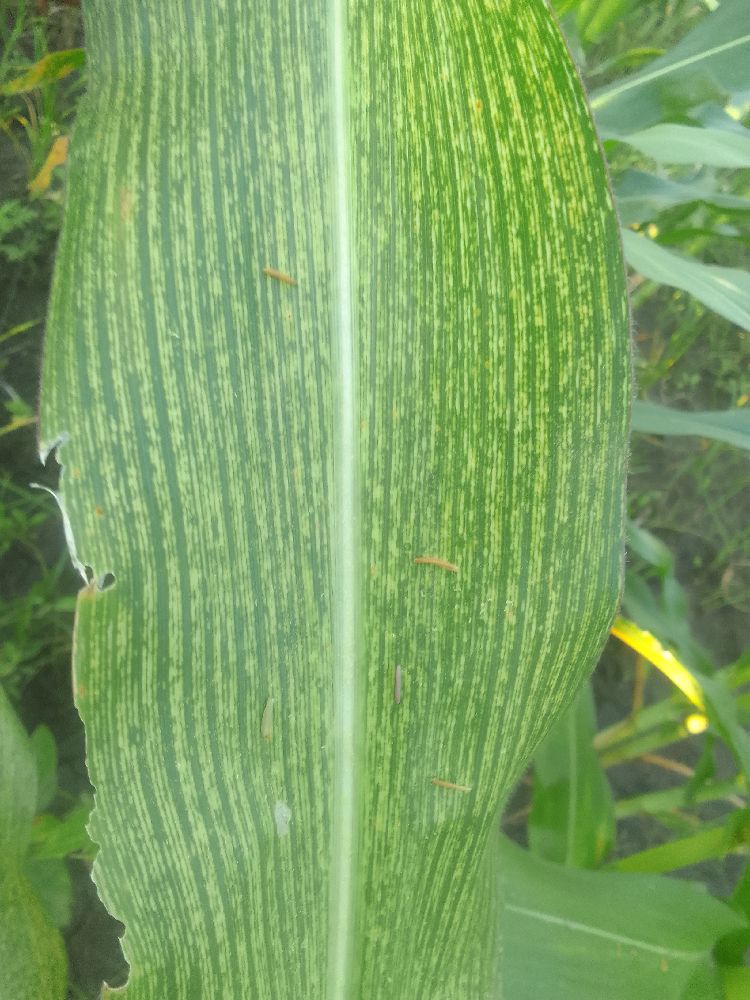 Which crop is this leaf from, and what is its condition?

maize, maize streak virus
